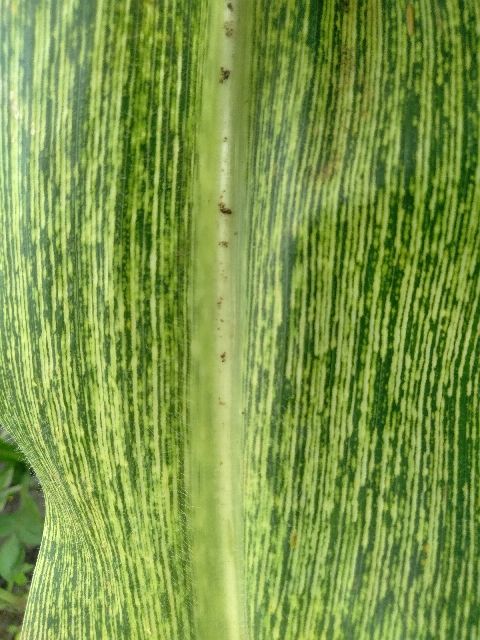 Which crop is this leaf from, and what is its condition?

maize, maize streak virus
